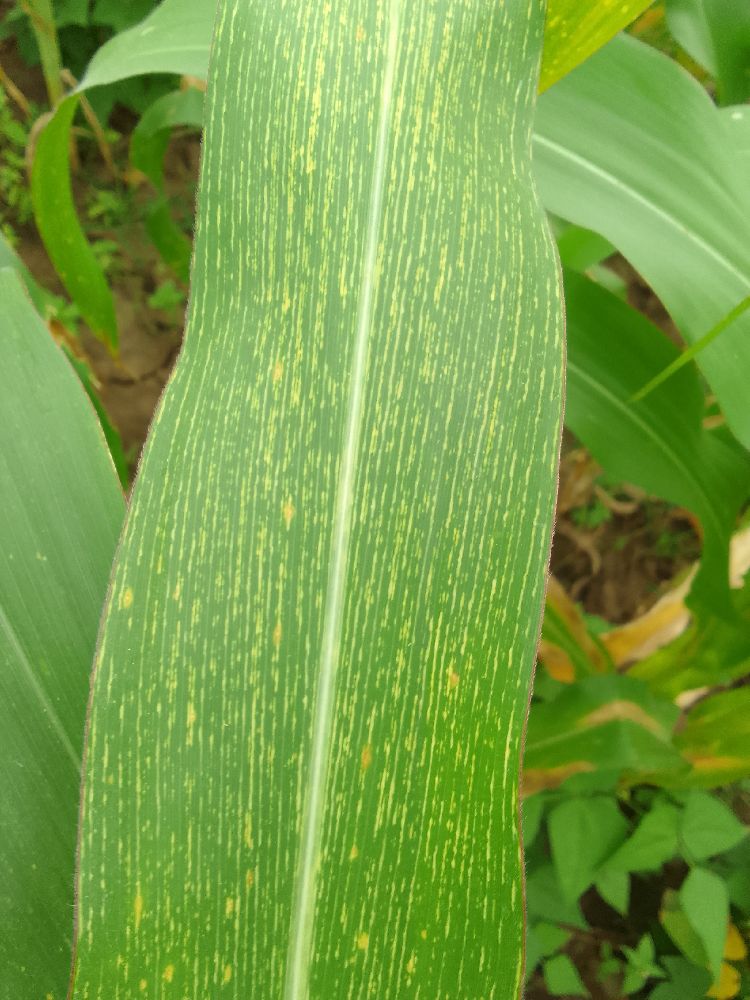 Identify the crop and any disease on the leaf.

maize, maize streak virus
